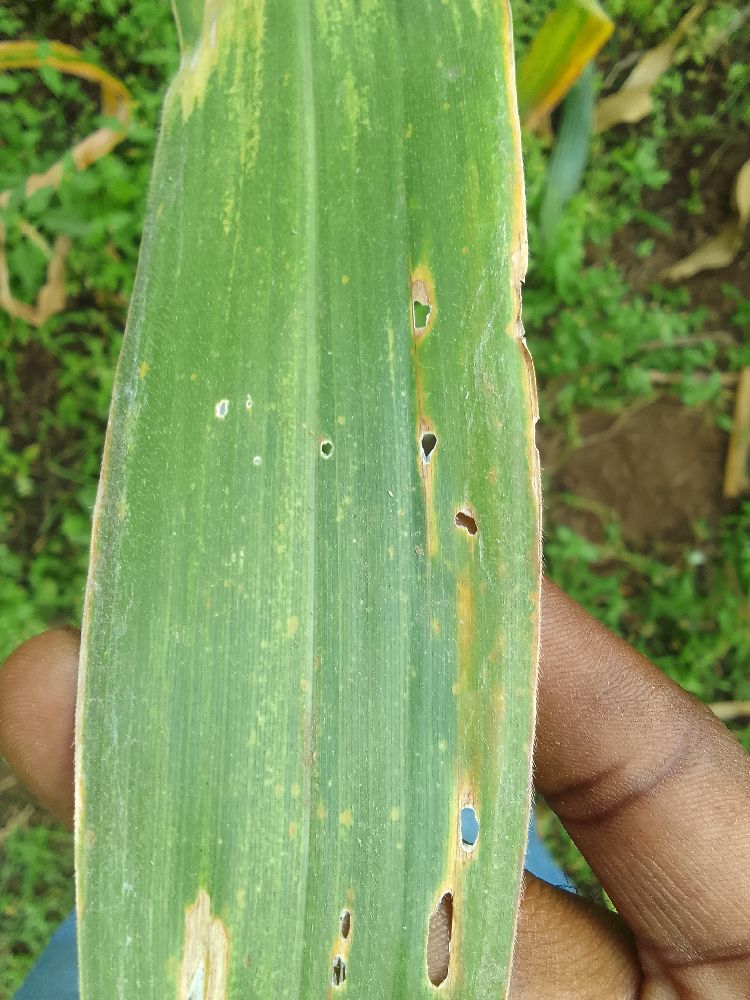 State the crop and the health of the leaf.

maize, maize lethal necrosis
